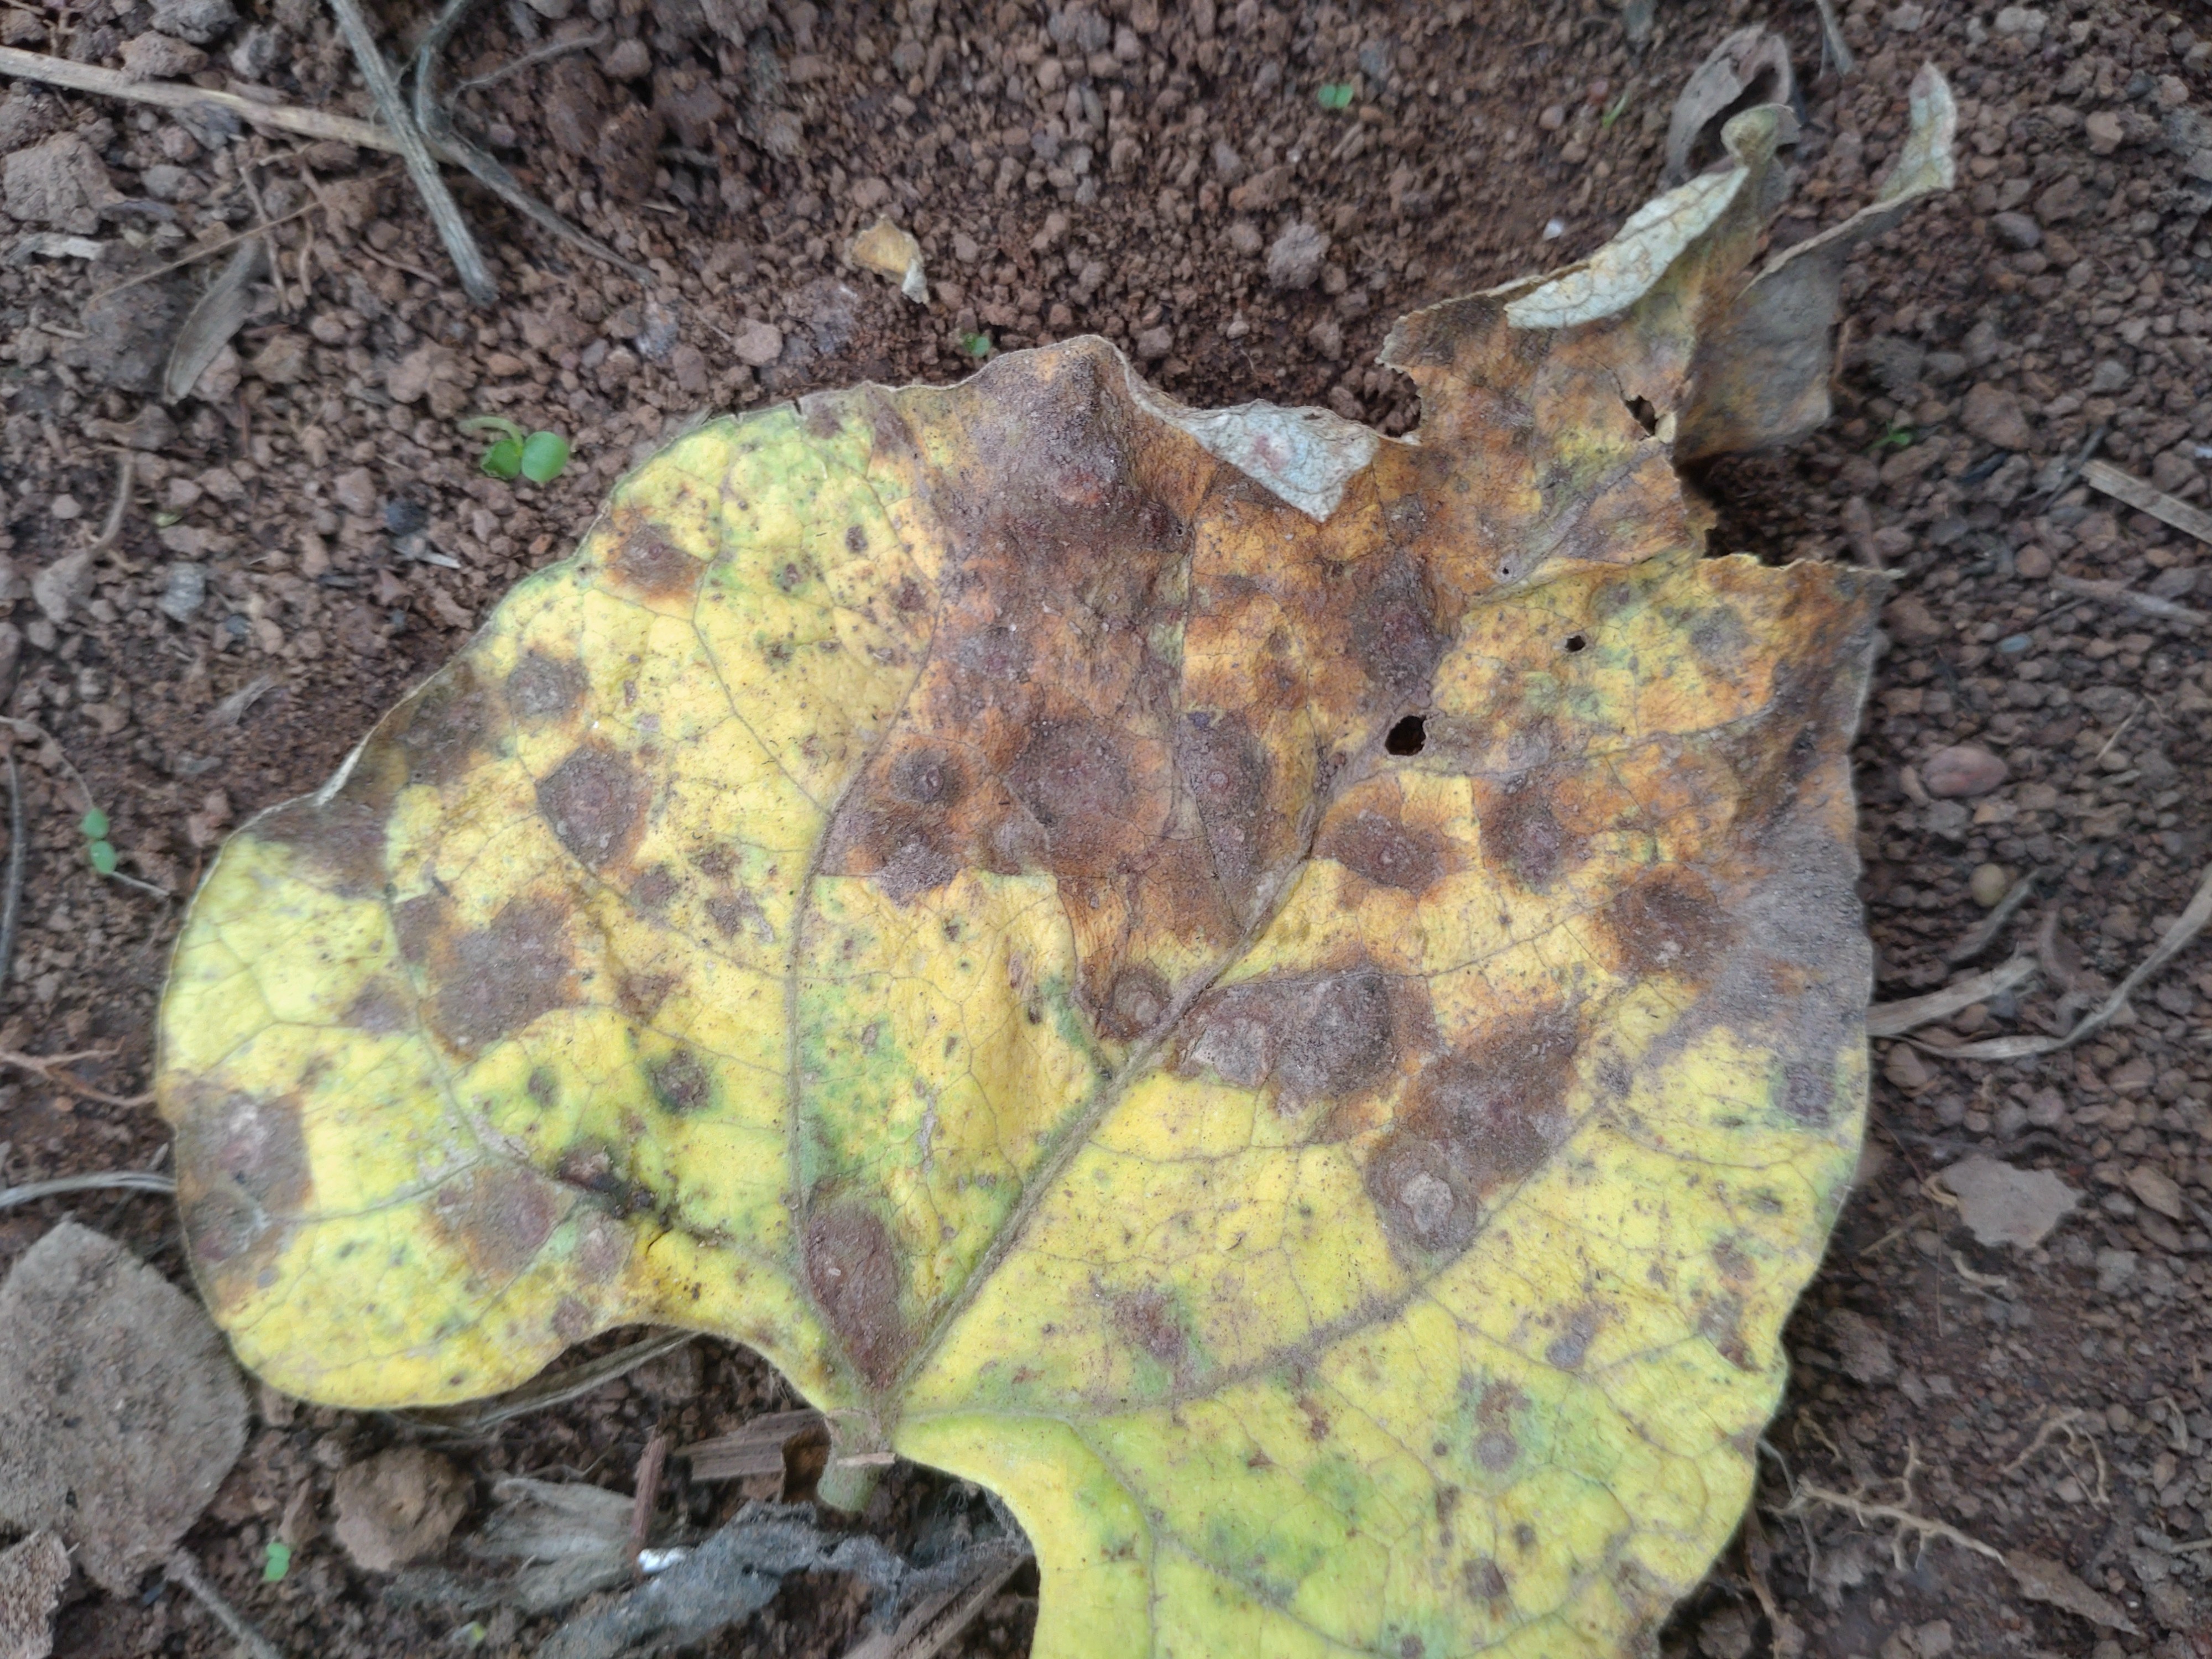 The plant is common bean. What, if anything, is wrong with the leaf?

rust
